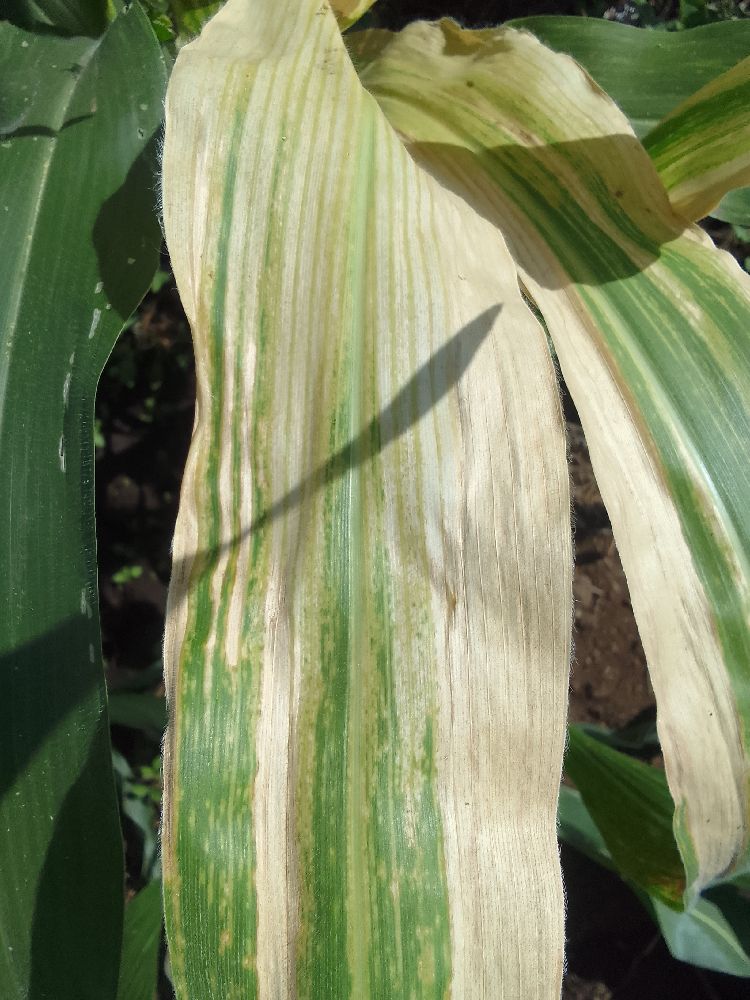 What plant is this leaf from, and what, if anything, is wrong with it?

maize, maize lethal necrosis
